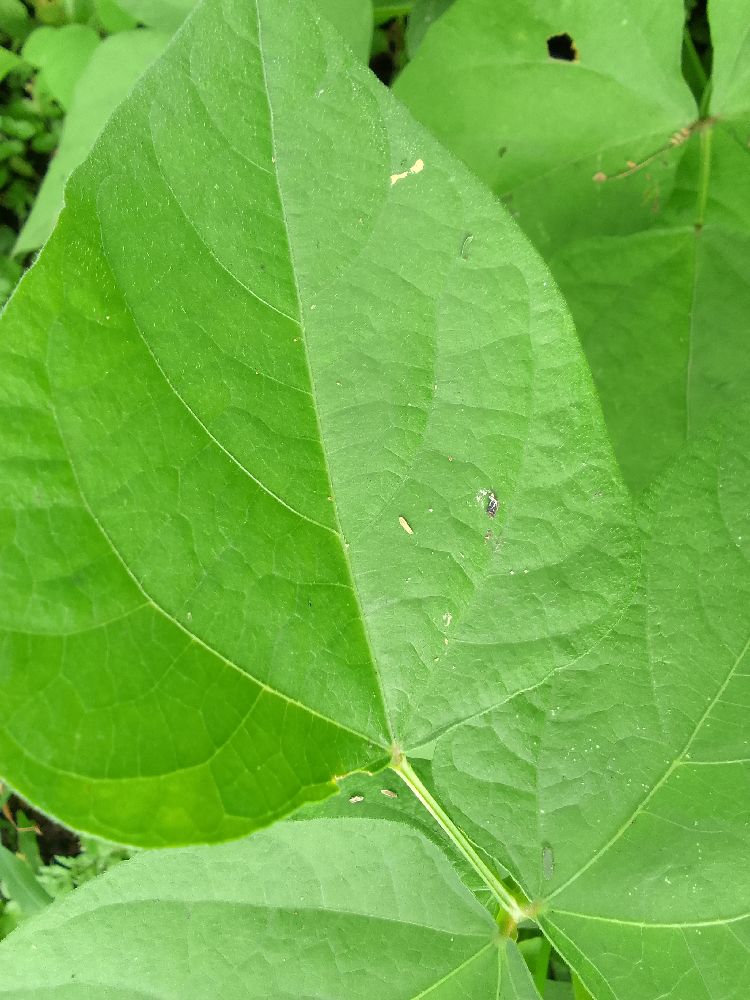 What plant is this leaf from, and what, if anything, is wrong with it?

common bean, healthy
